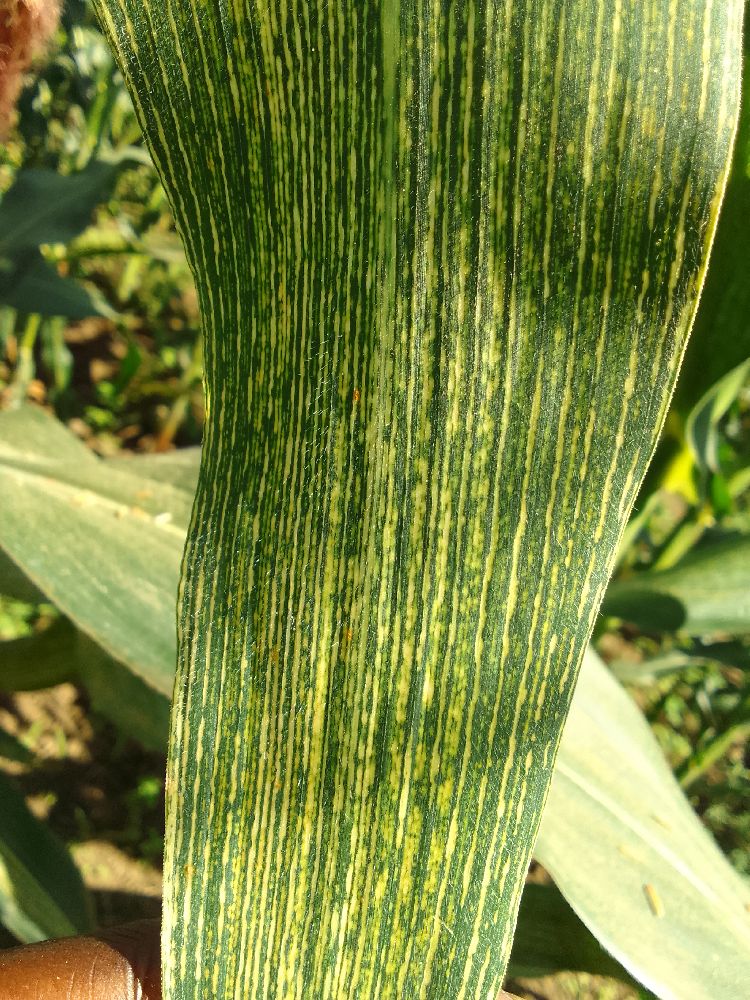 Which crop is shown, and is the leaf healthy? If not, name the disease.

maize, maize streak virus
